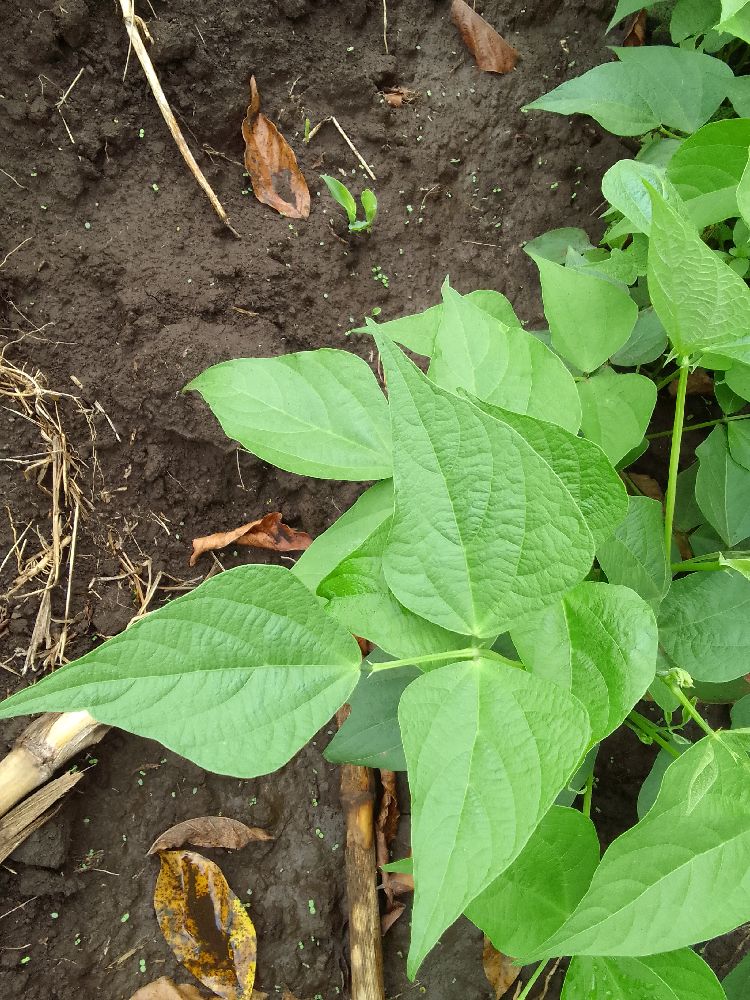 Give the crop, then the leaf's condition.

common bean, healthy
